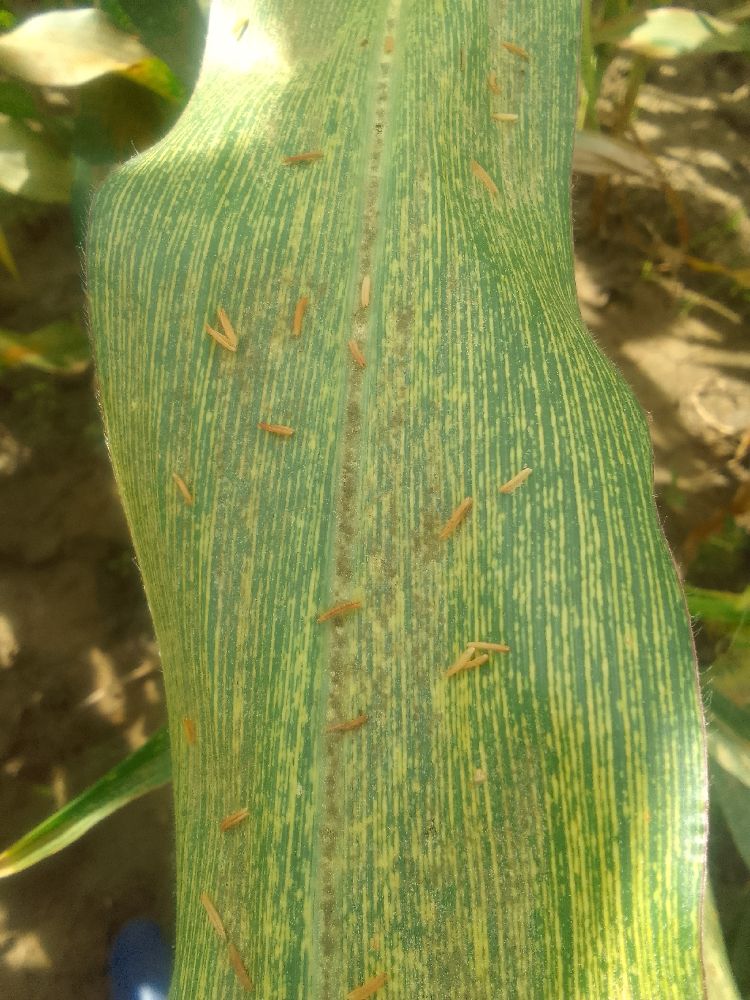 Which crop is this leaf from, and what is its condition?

maize, maize streak virus
